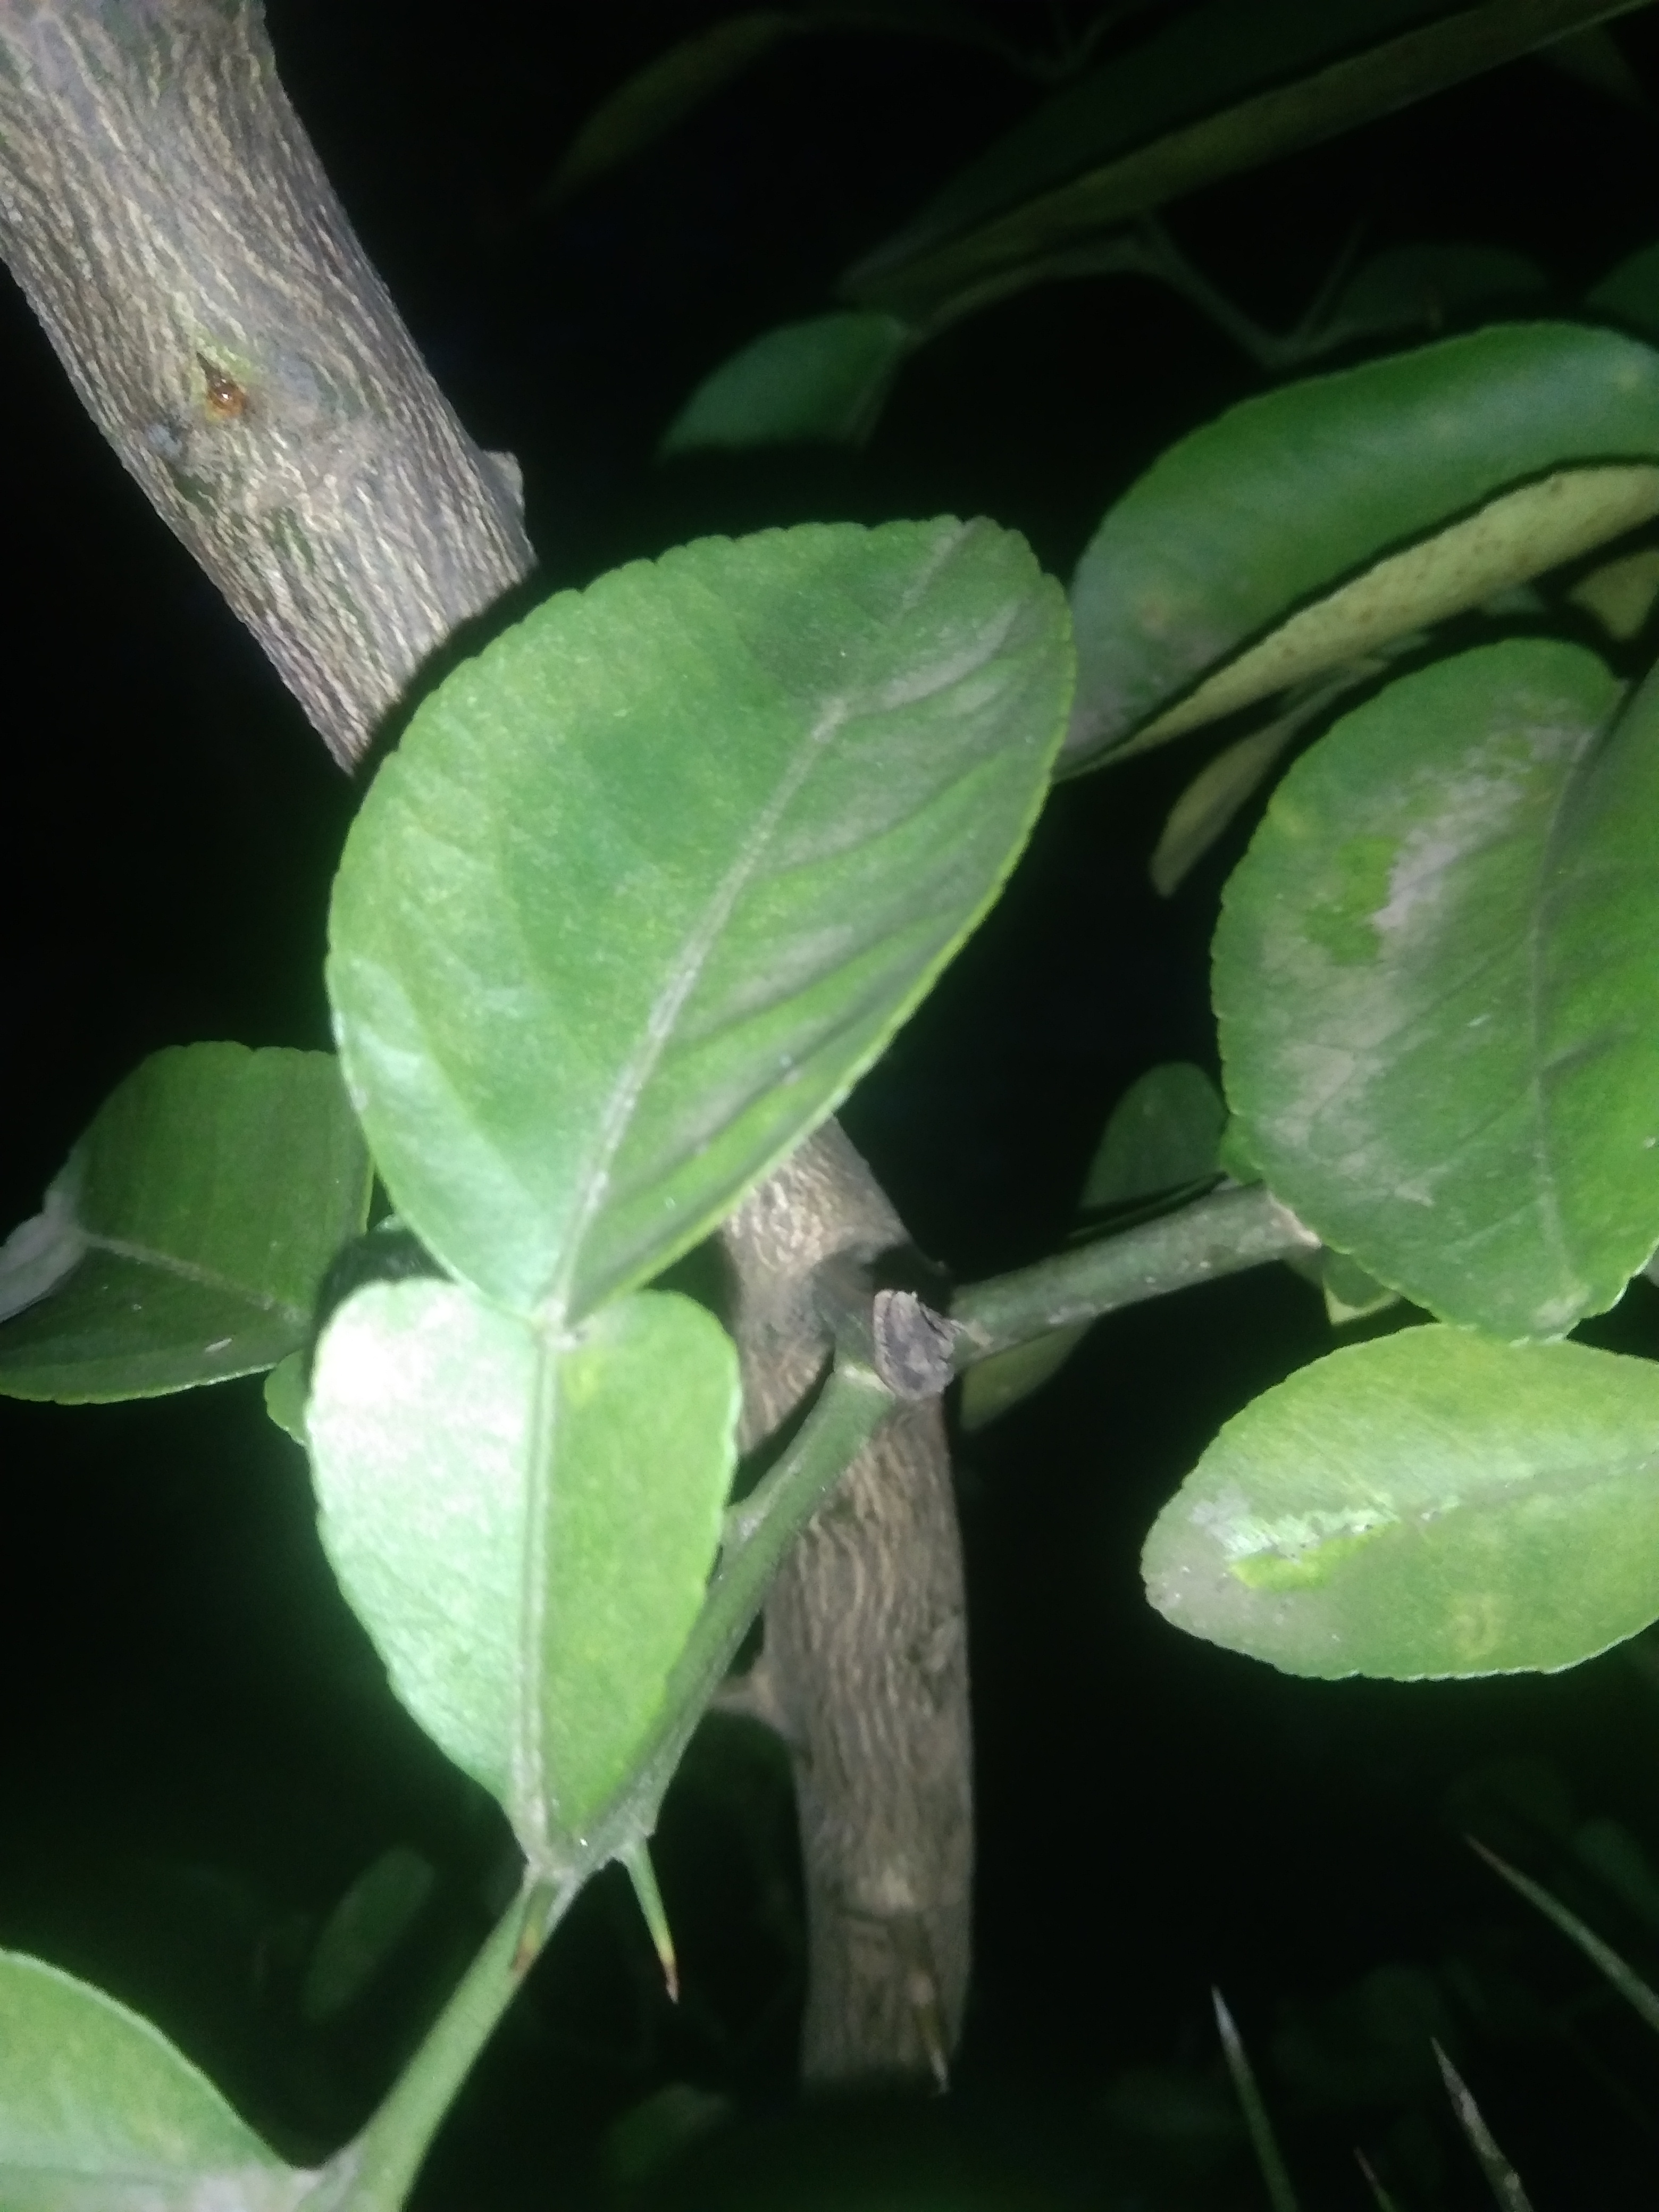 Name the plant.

lemon
